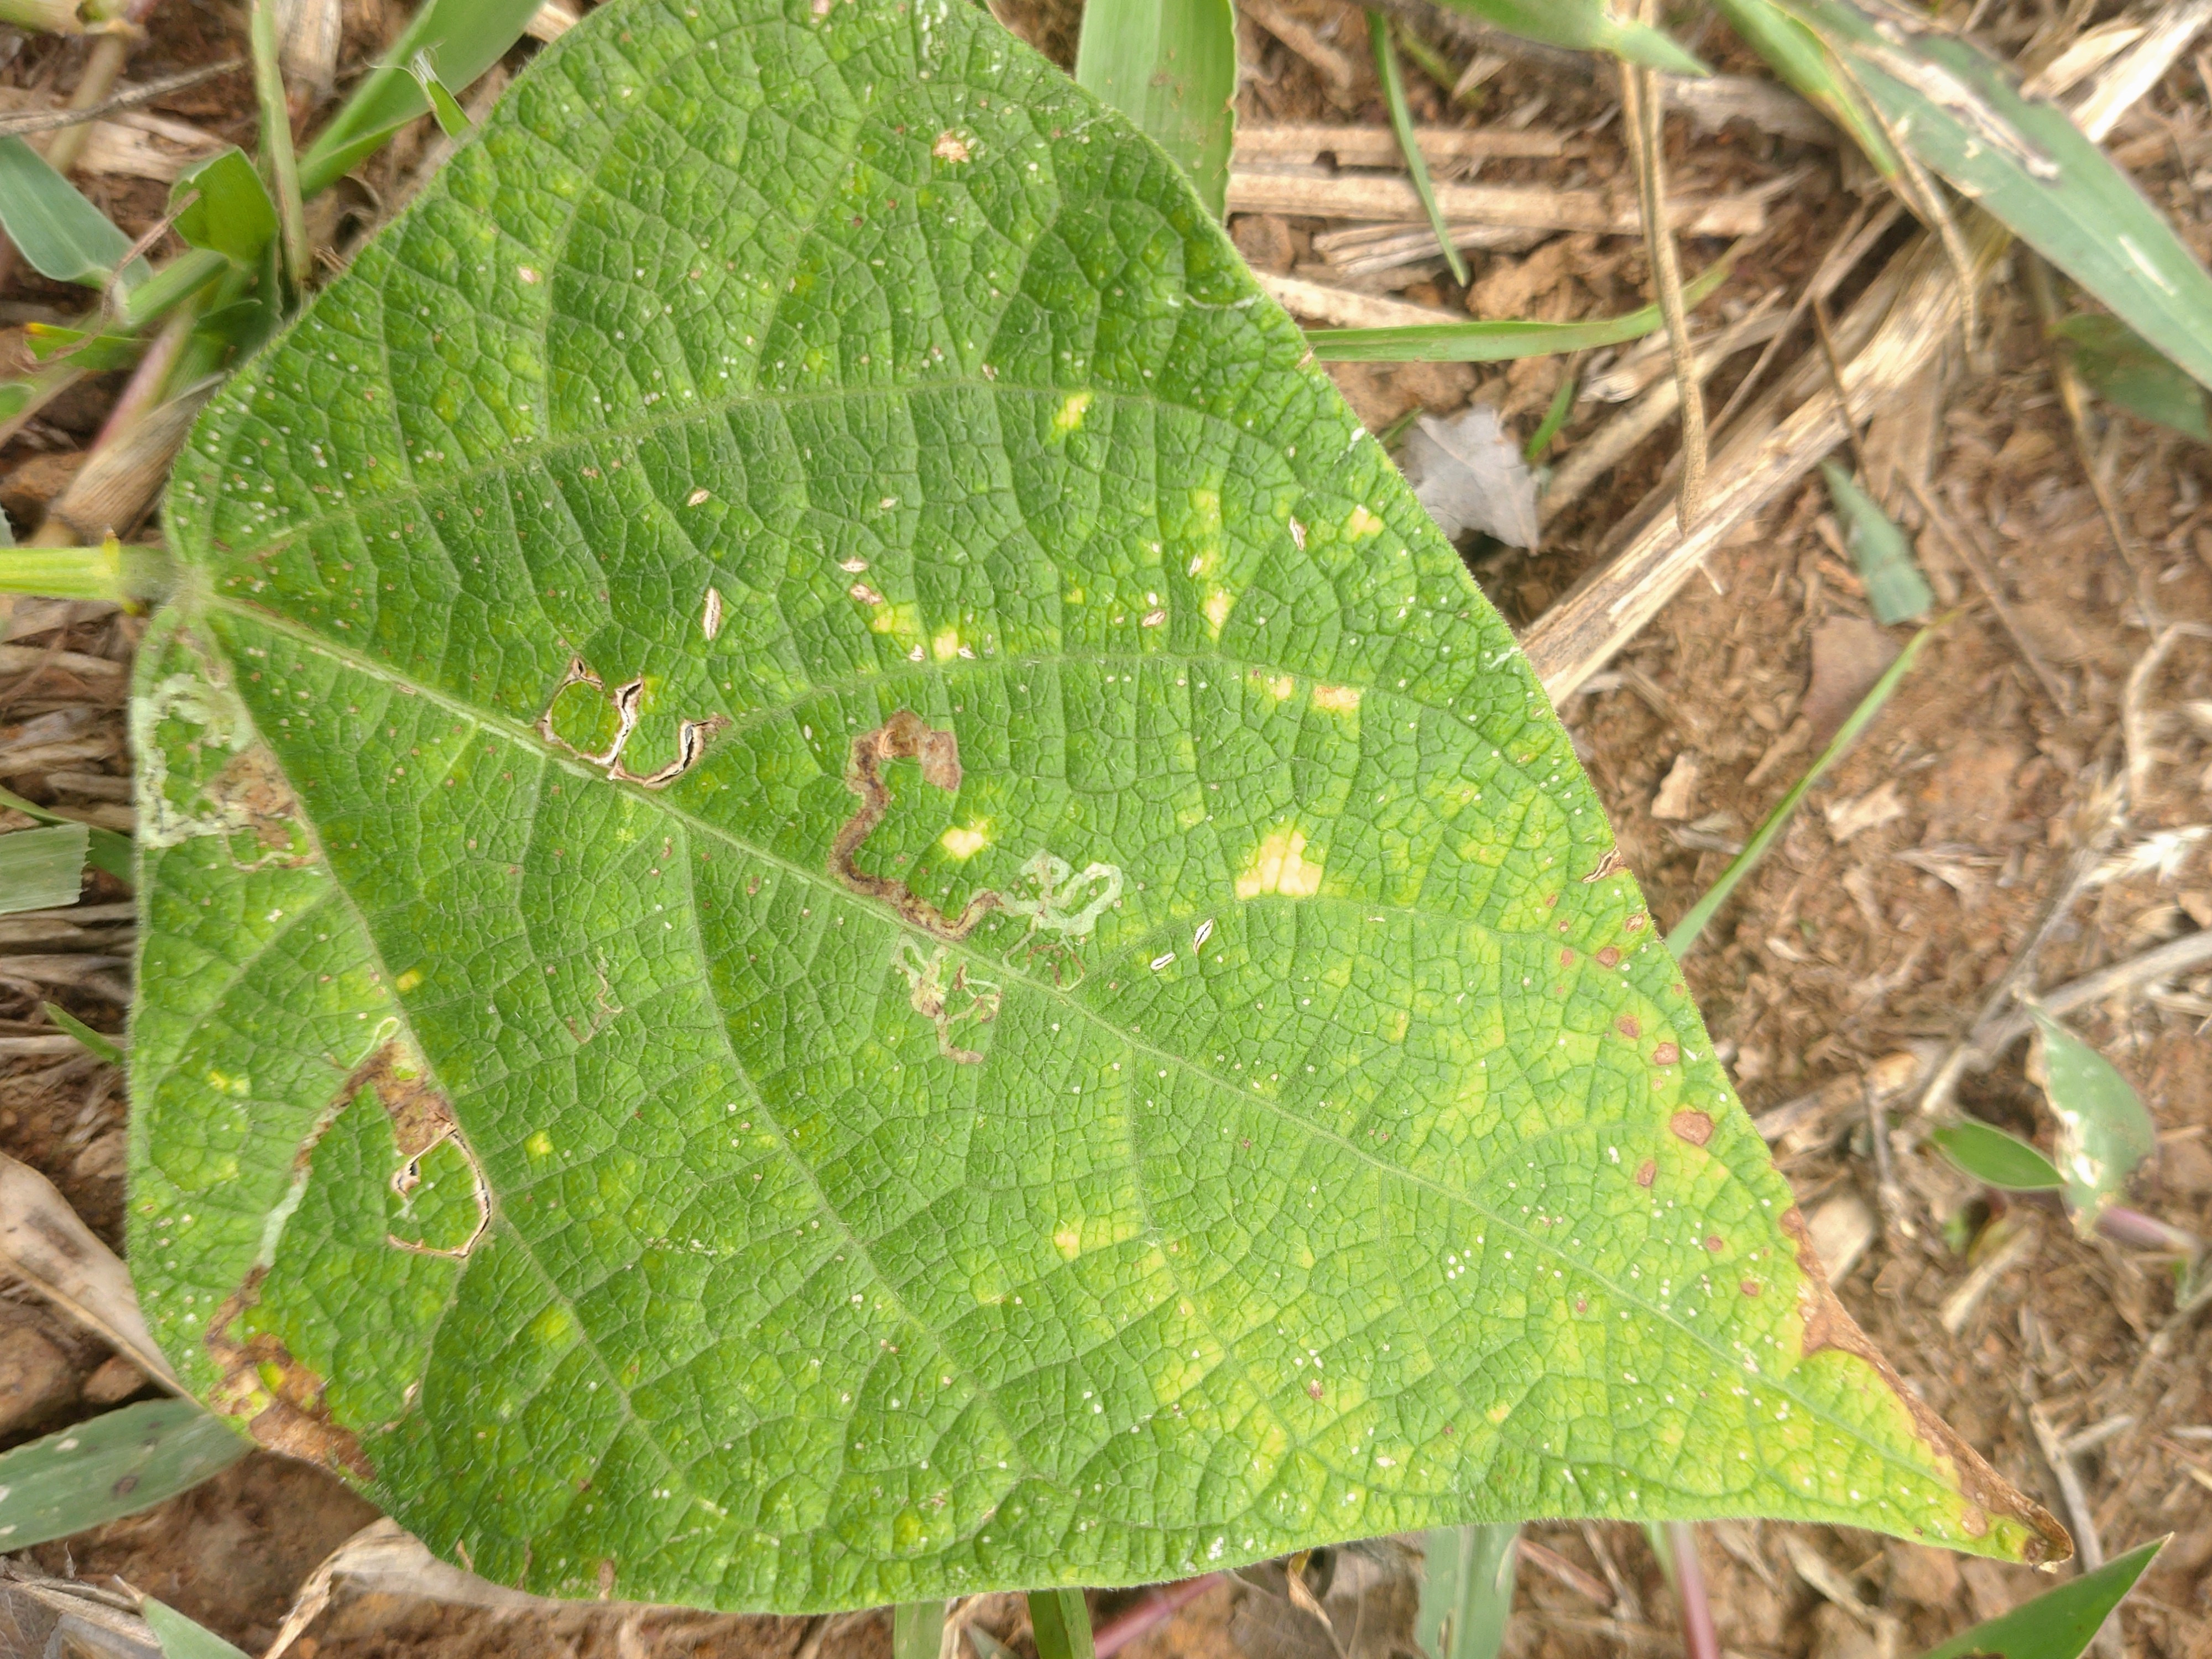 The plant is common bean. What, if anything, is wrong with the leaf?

anthracnose
